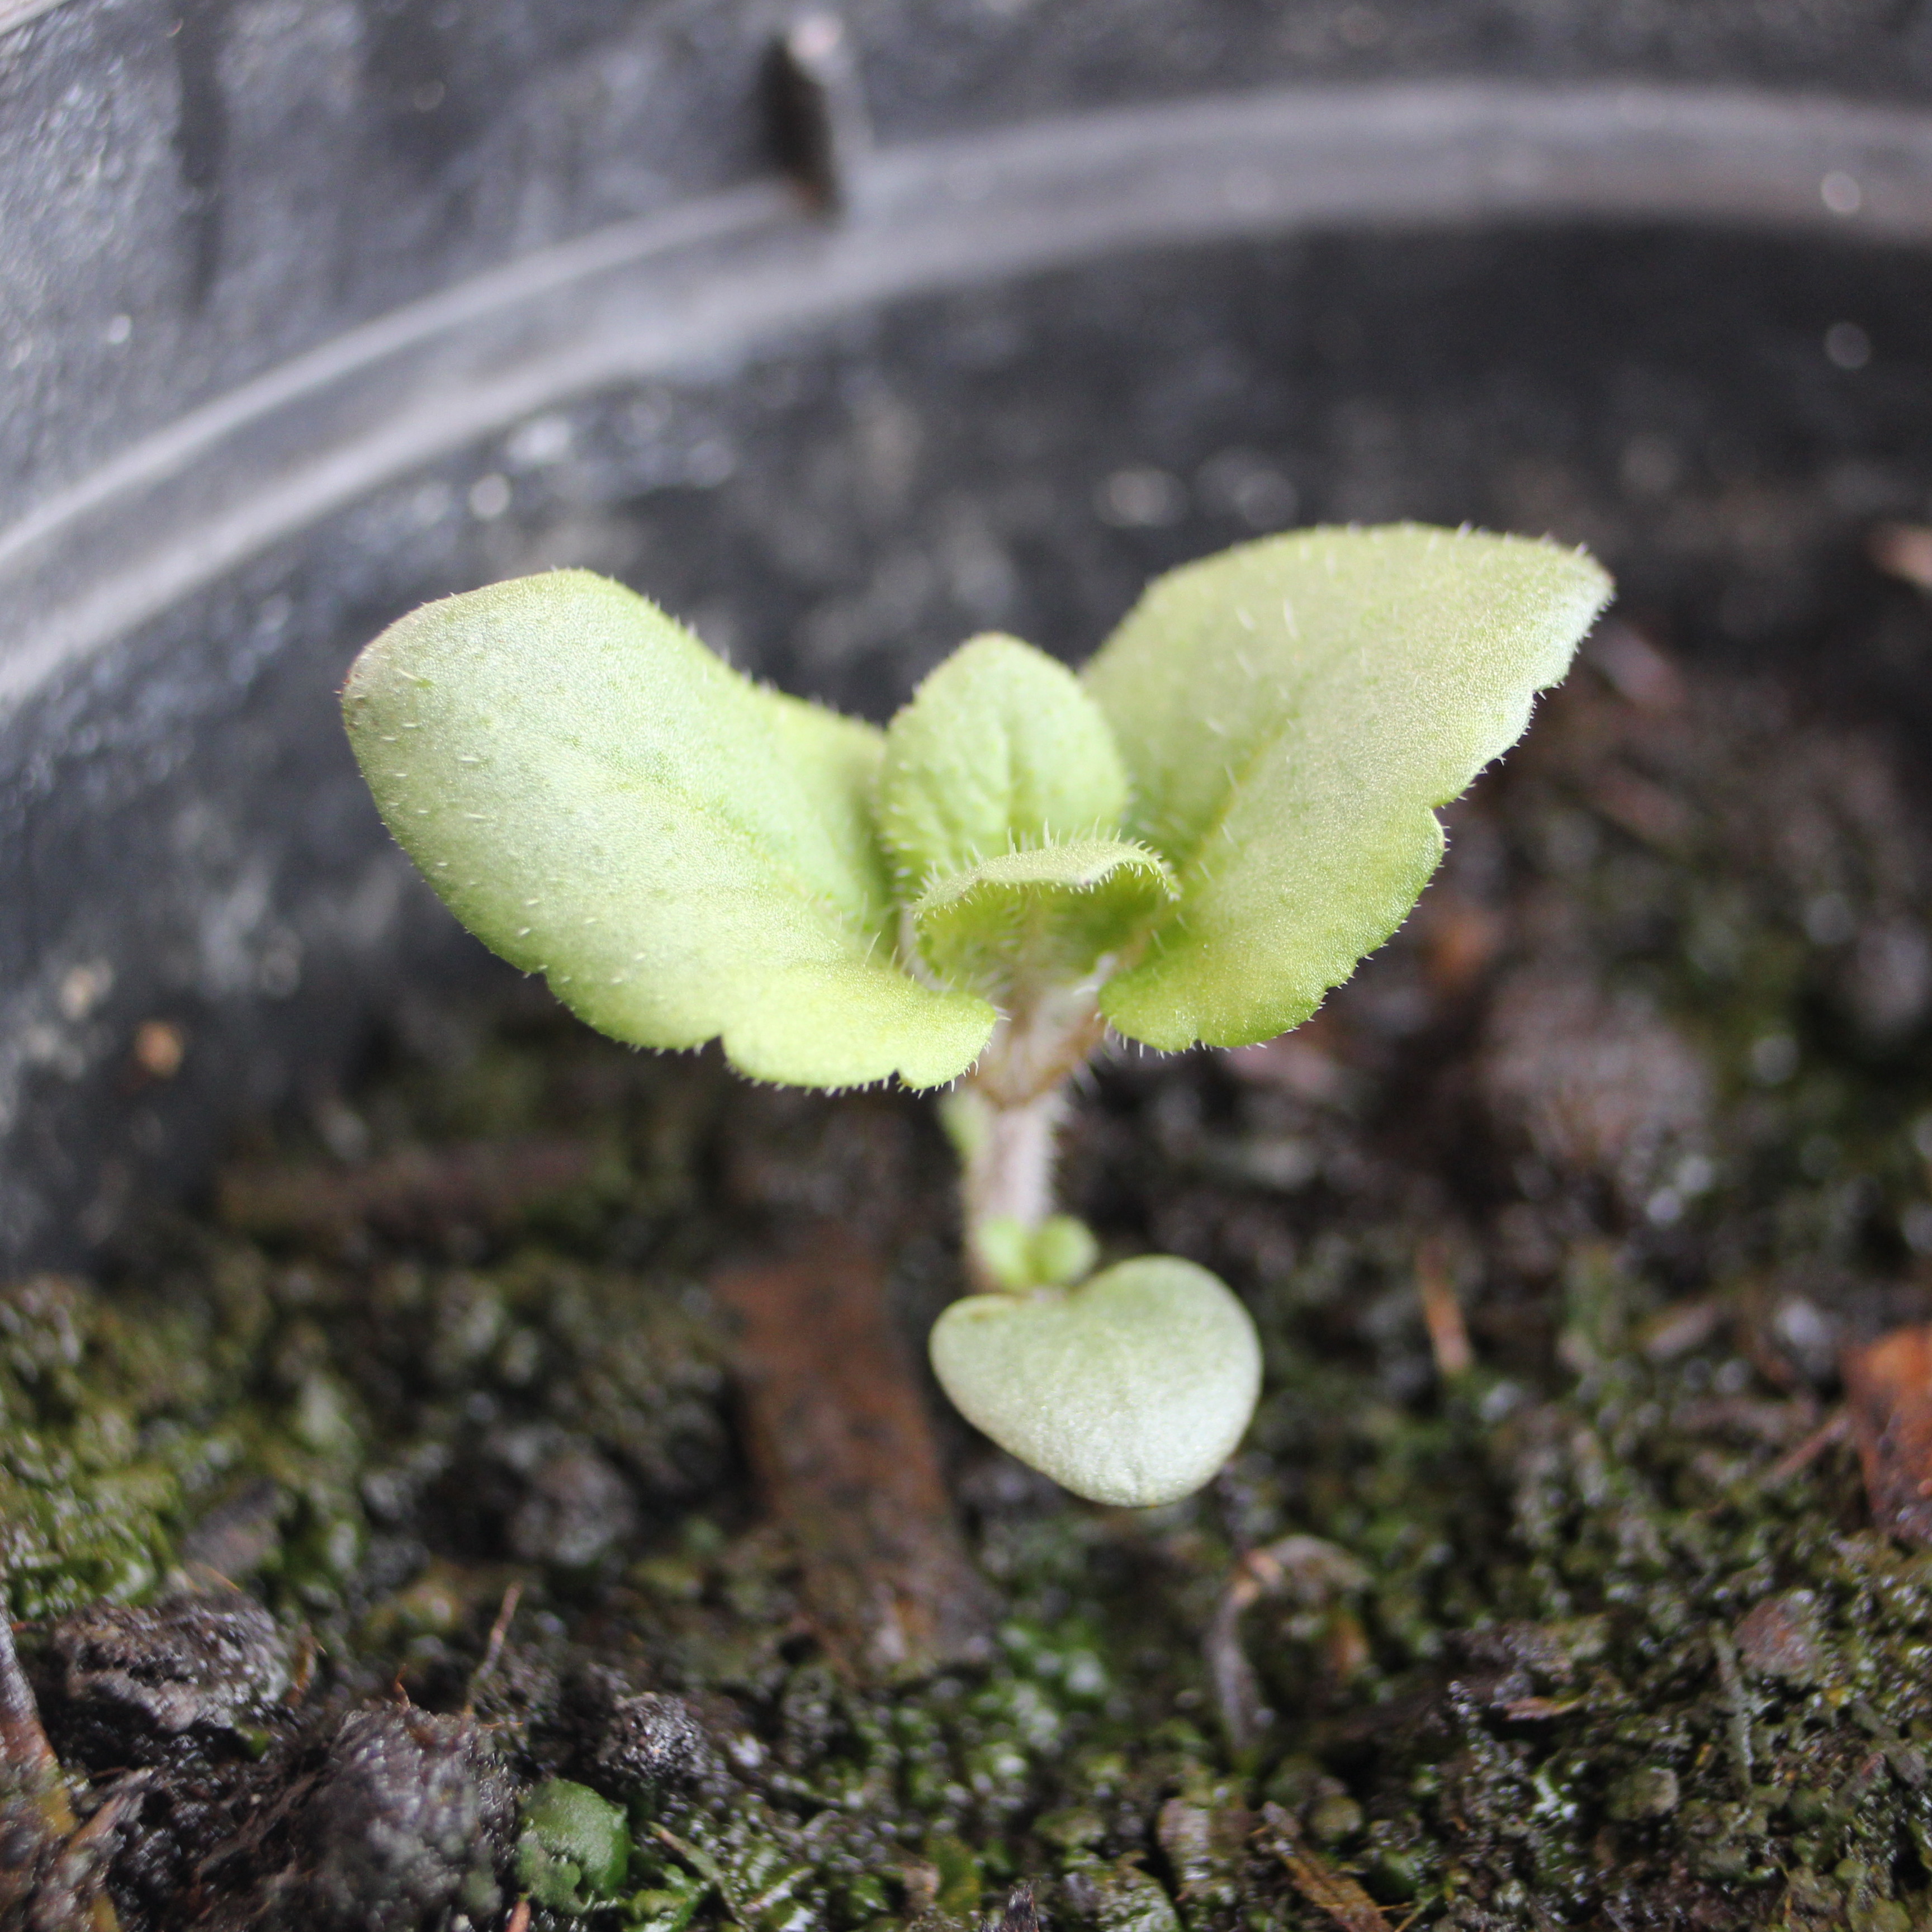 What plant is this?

Veronica persica
